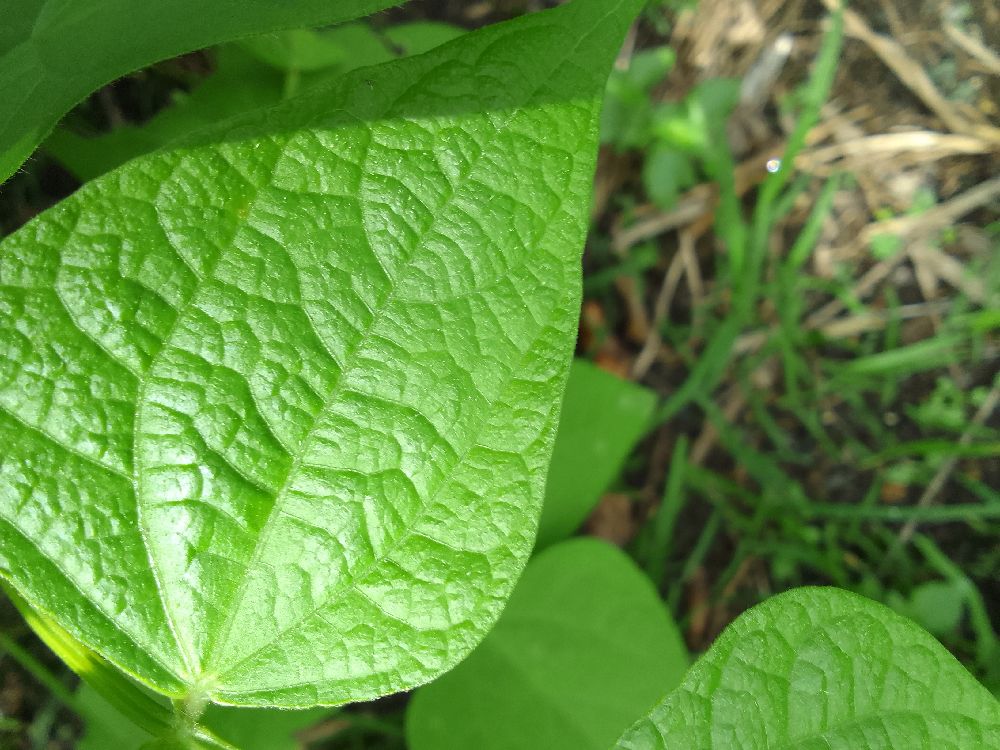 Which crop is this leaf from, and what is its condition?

common bean, healthy
